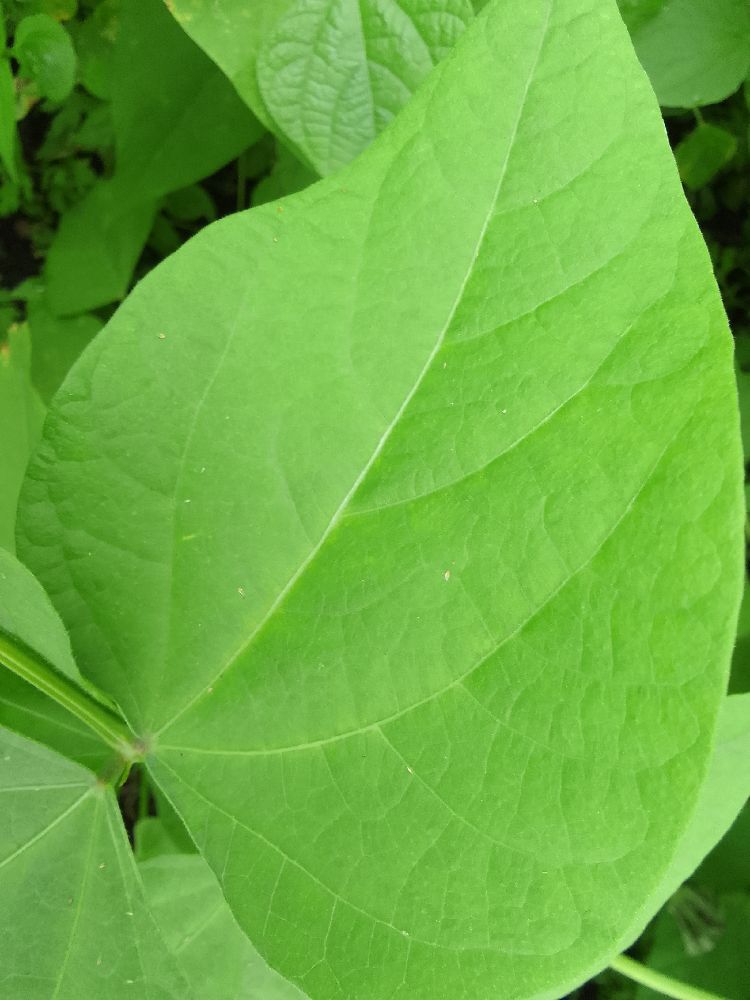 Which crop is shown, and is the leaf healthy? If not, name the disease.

common bean, healthy
